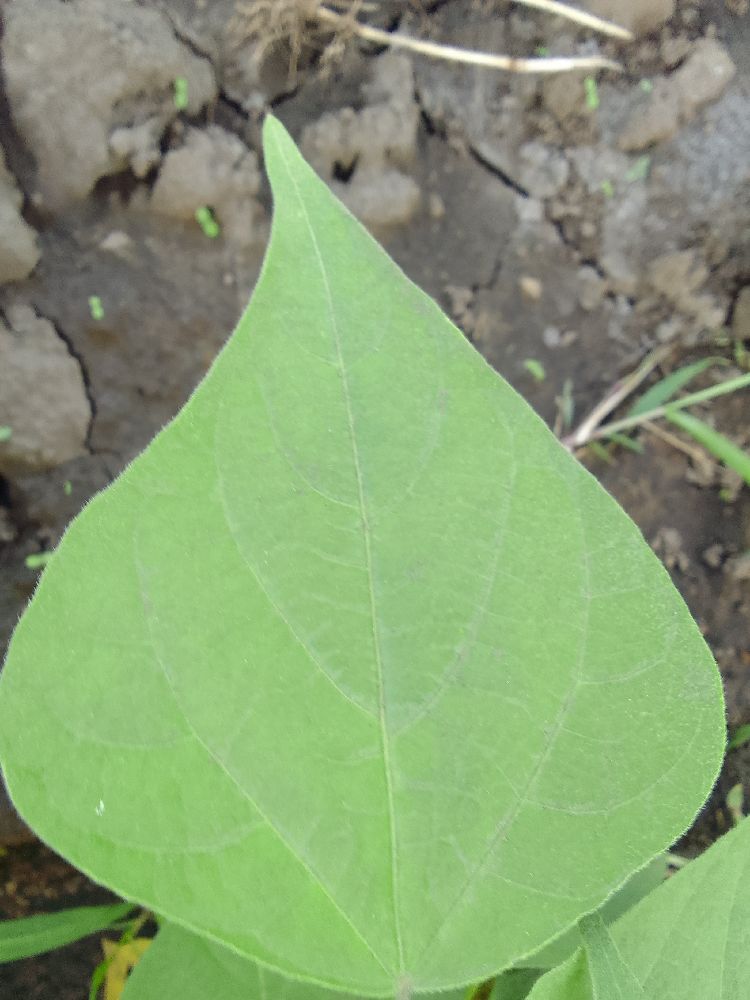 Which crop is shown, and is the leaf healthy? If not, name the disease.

common bean, healthy
